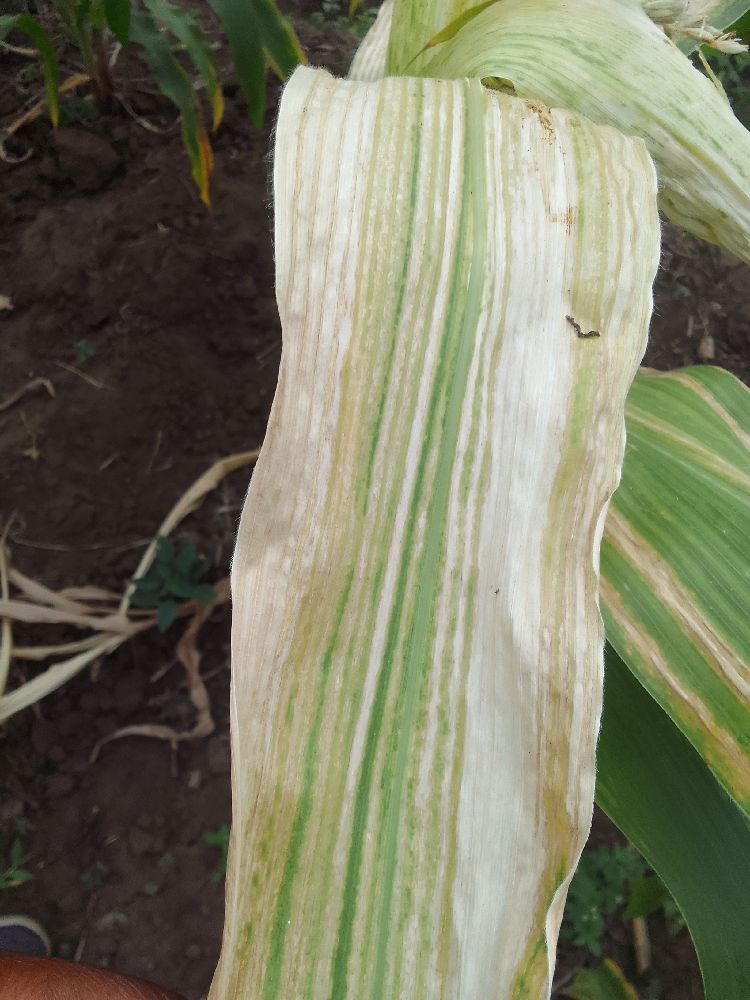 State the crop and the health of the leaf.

maize, maize lethal necrosis
